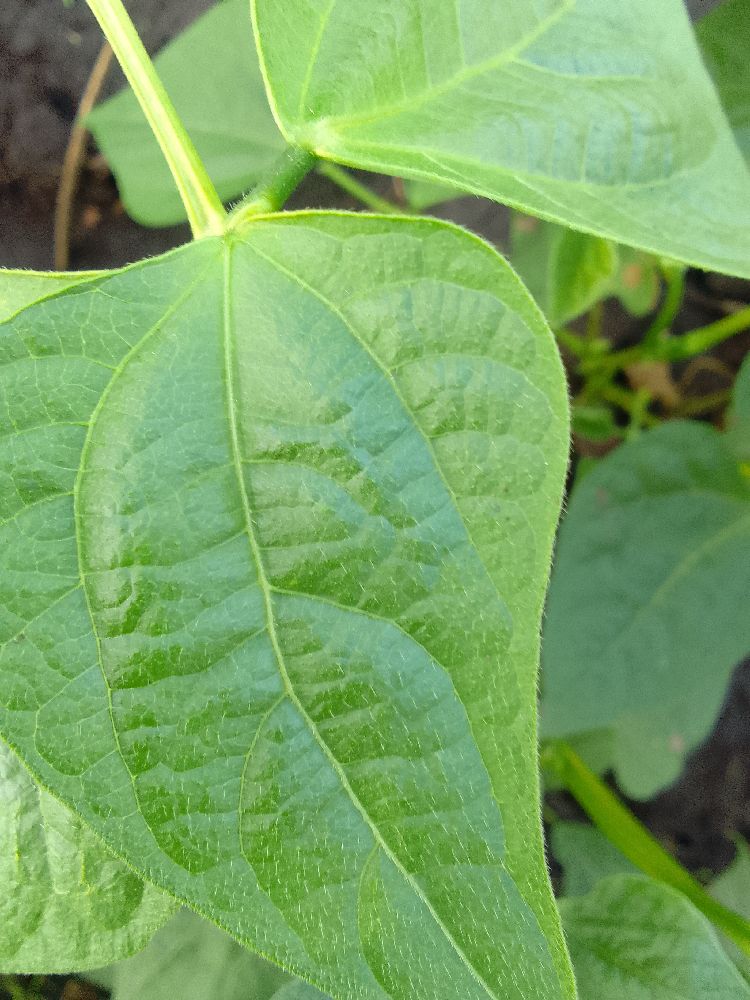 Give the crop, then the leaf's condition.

common bean, healthy
